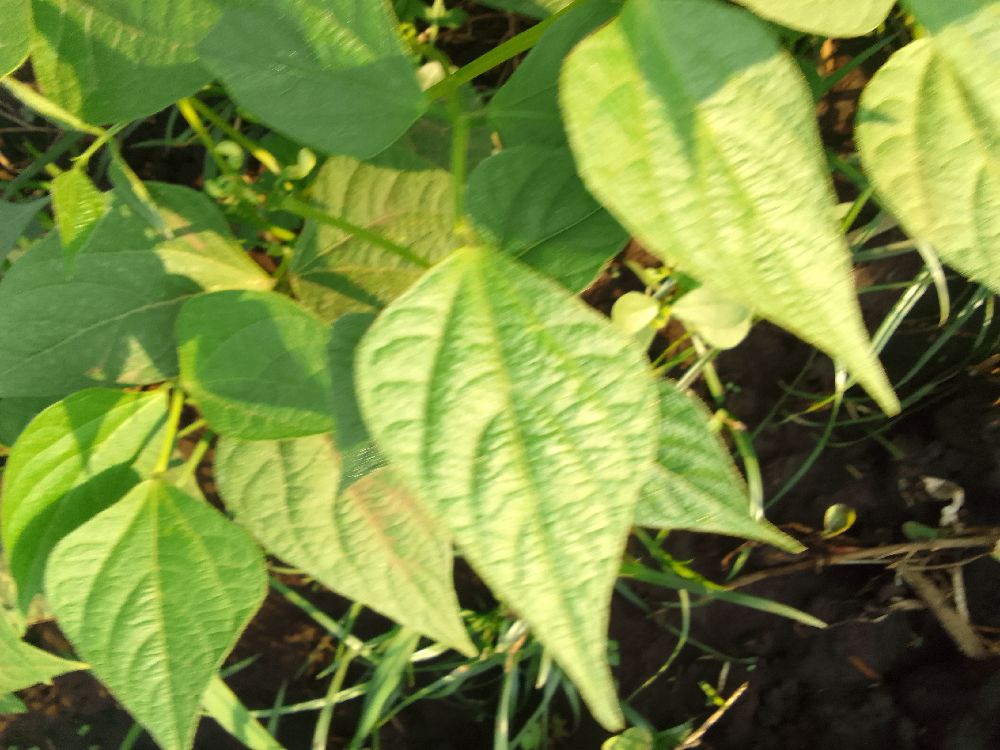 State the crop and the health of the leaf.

common bean, healthy
